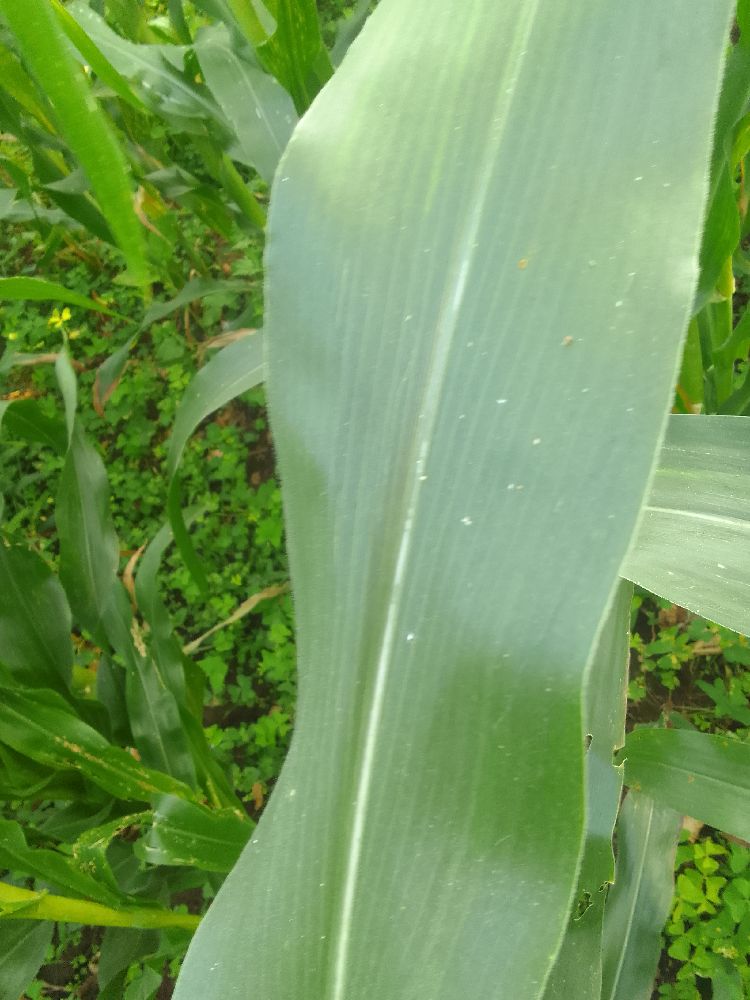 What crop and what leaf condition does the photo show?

maize, healthy
